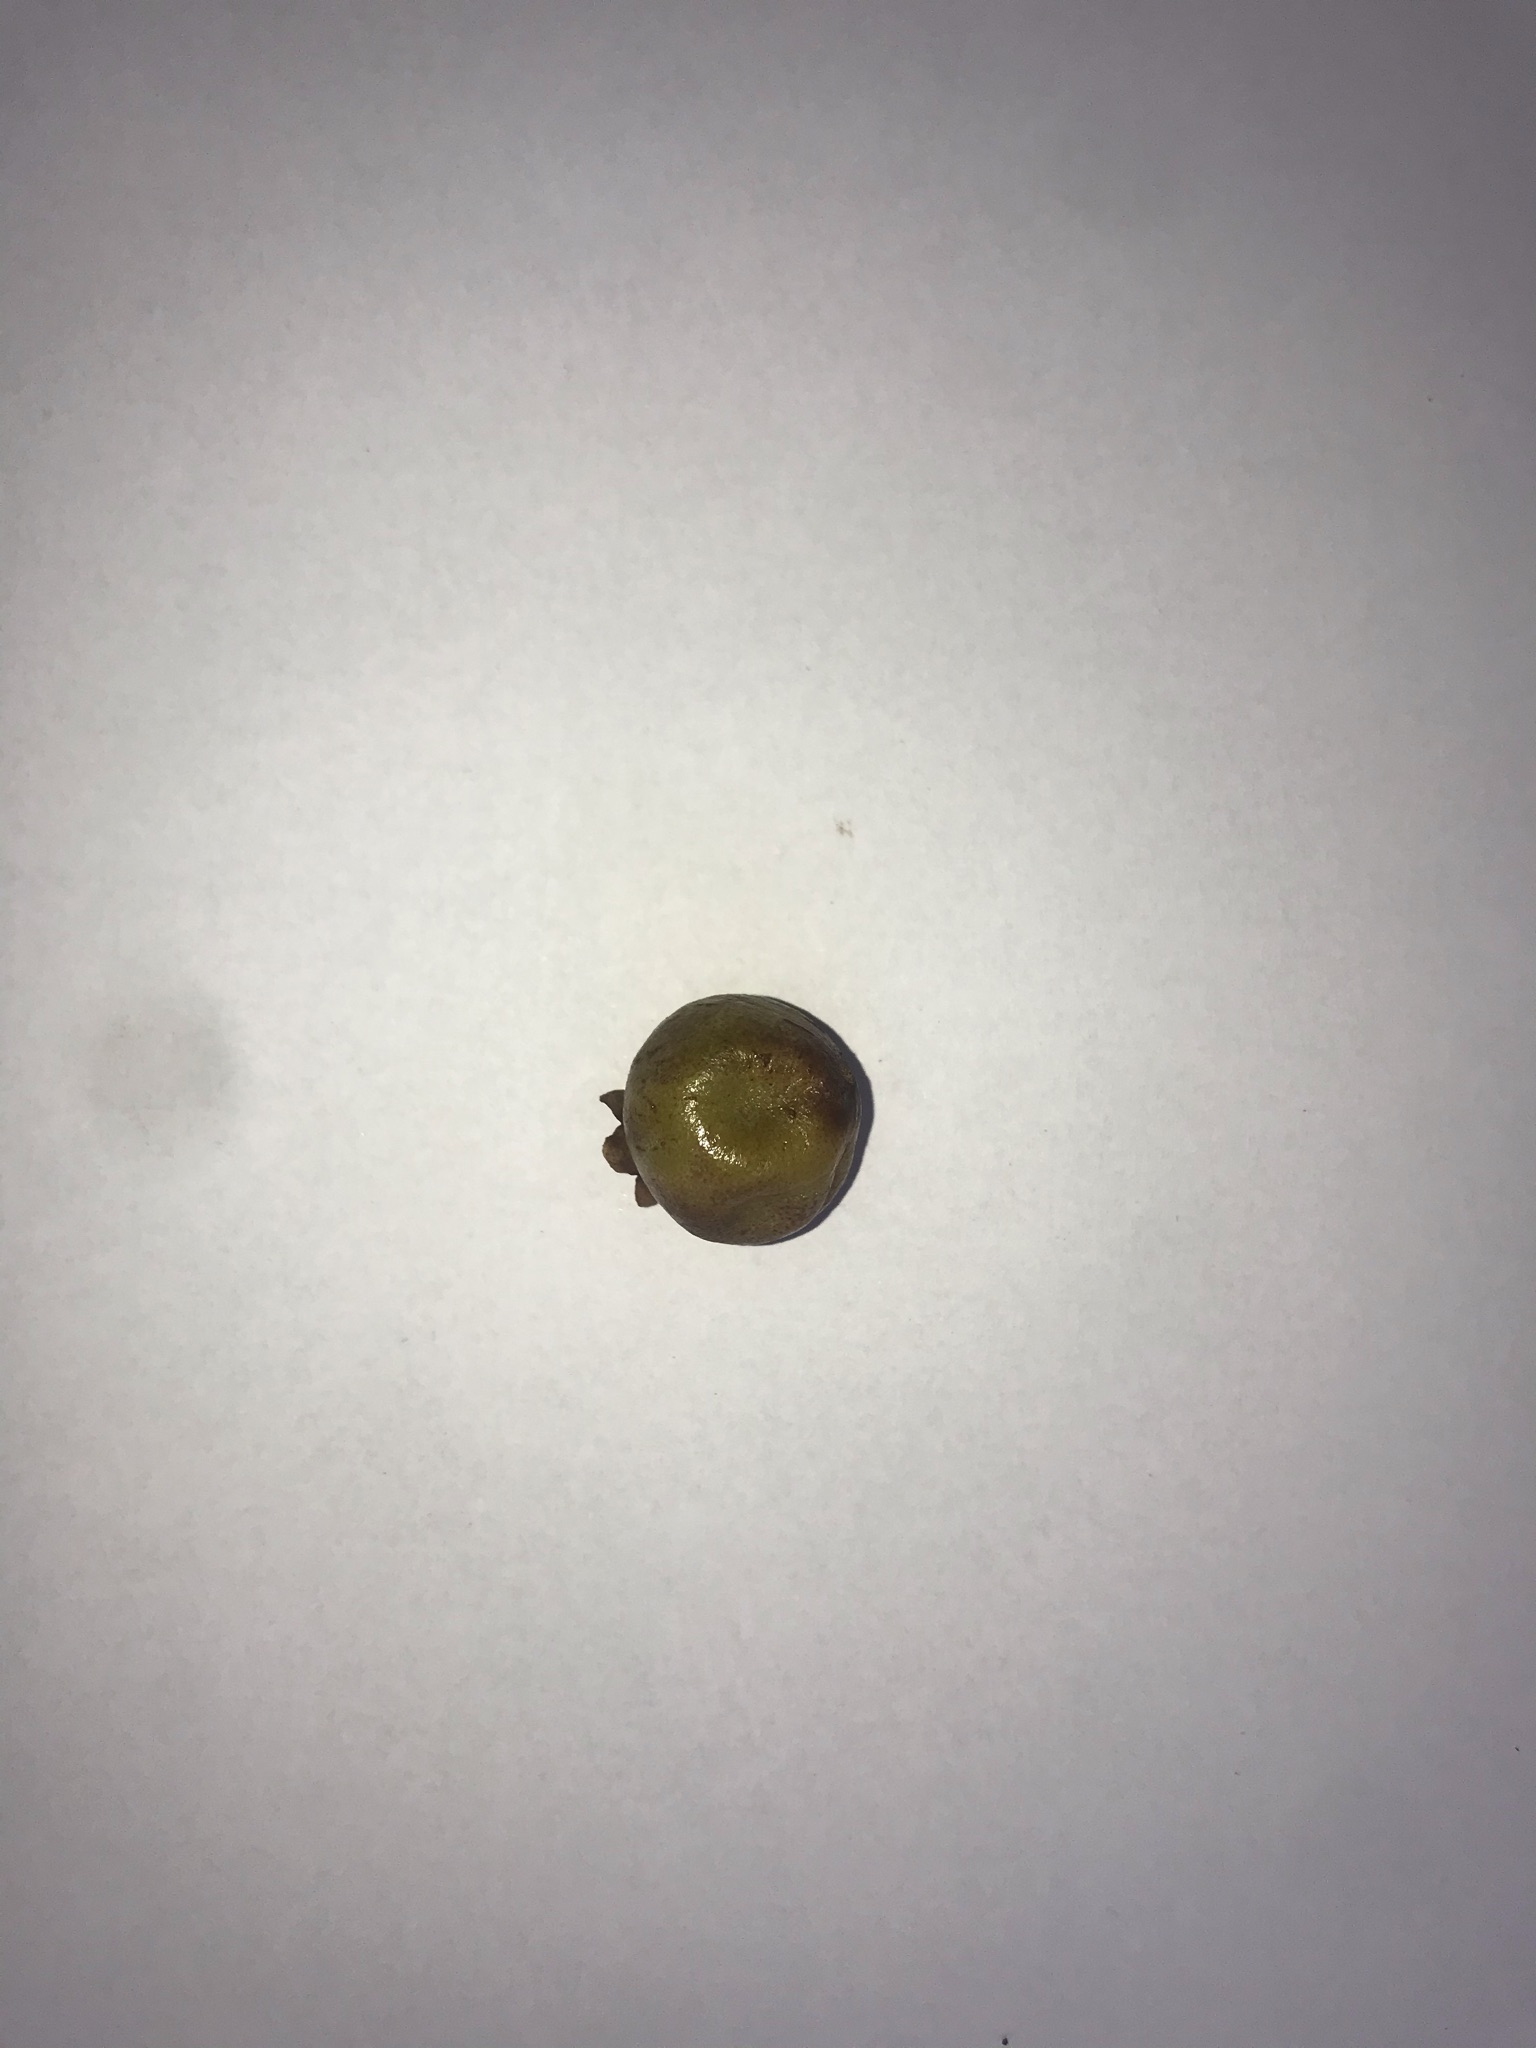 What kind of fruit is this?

gabiroba
